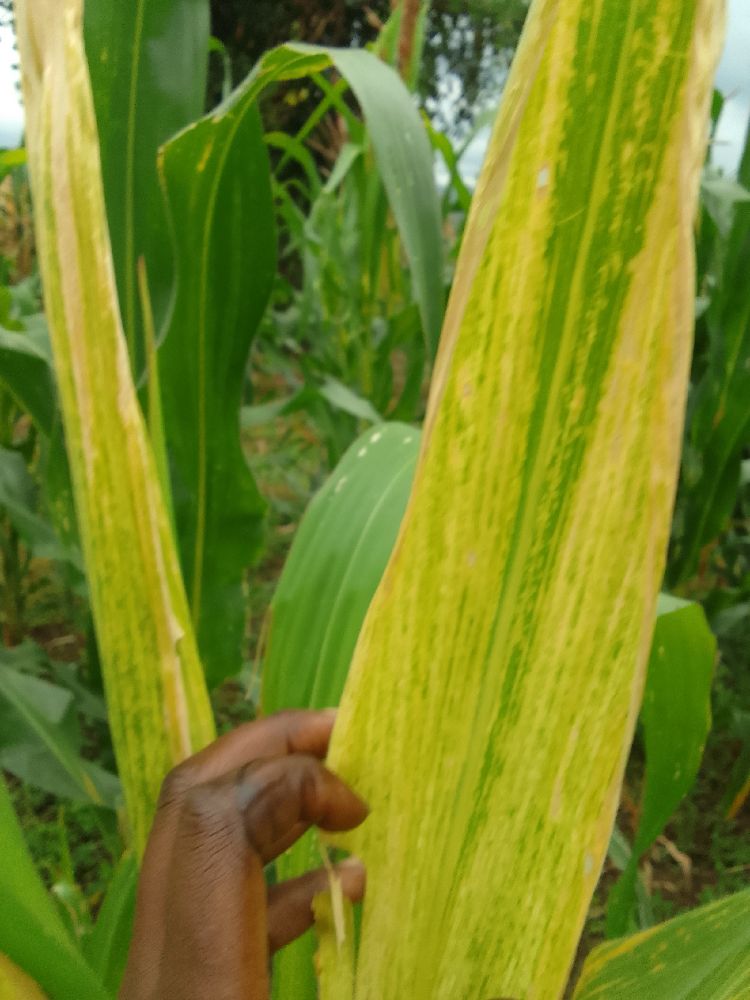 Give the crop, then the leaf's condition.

maize, maize lethal necrosis
